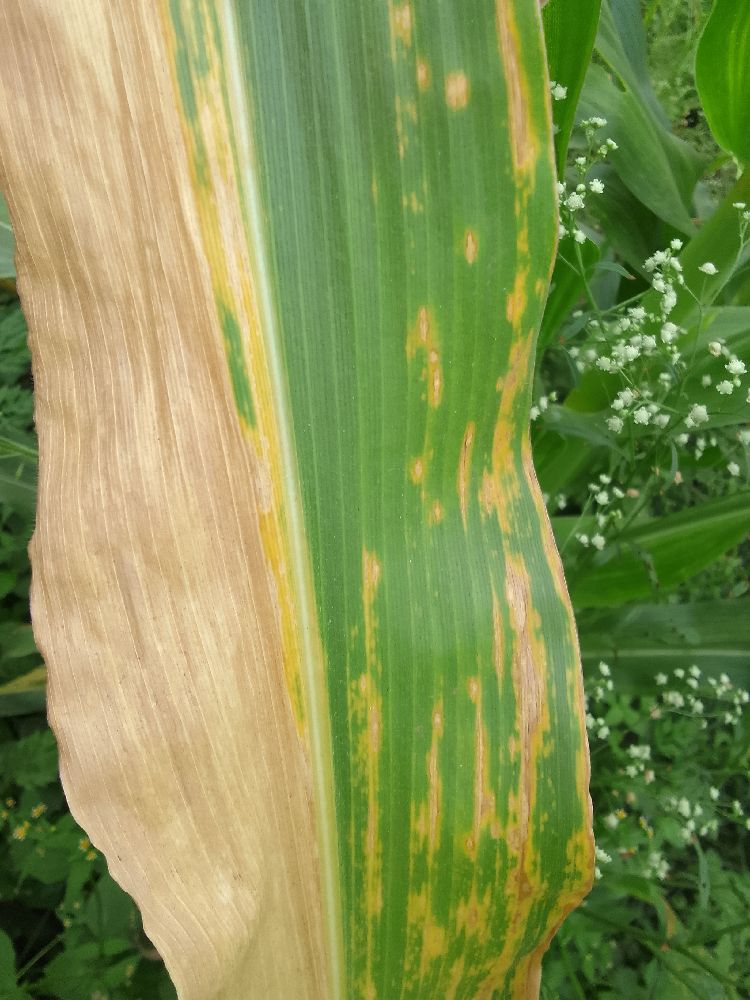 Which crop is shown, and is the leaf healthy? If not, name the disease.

maize, maize lethal necrosis
